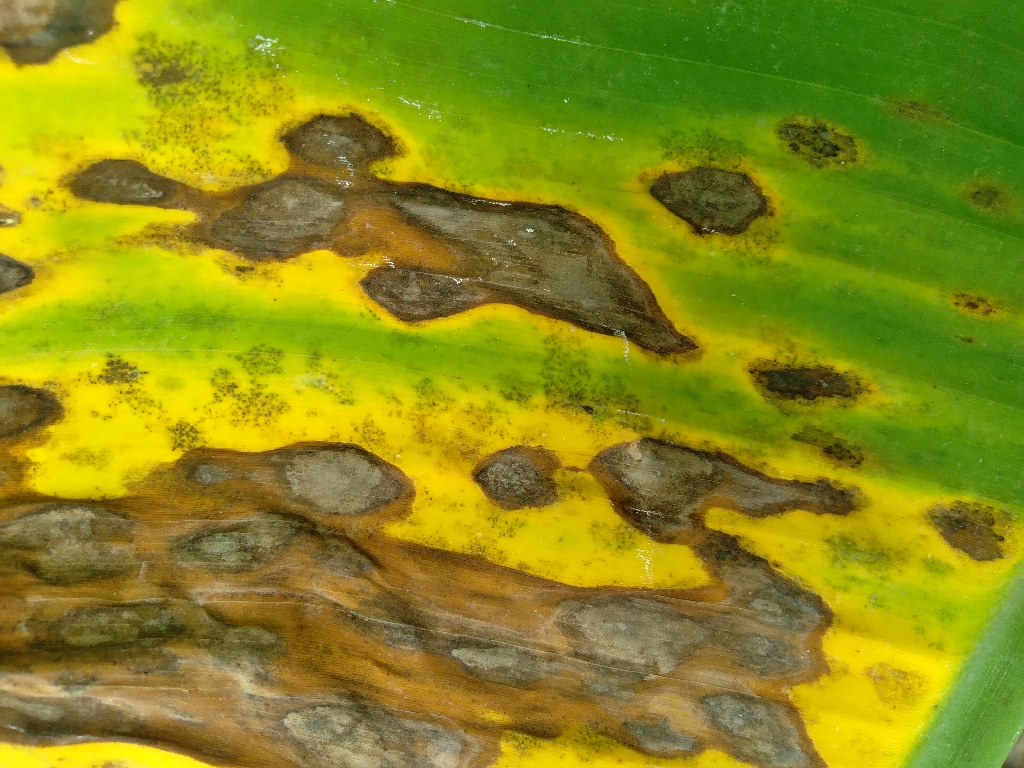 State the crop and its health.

banana, black sigatoka
